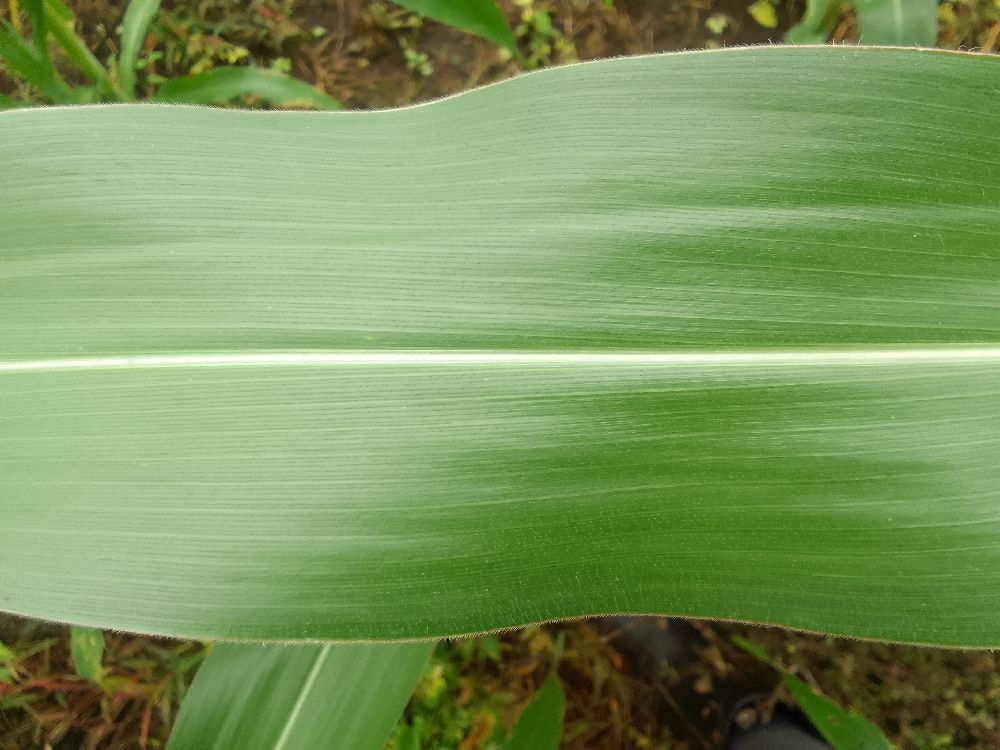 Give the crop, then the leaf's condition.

maize, healthy
